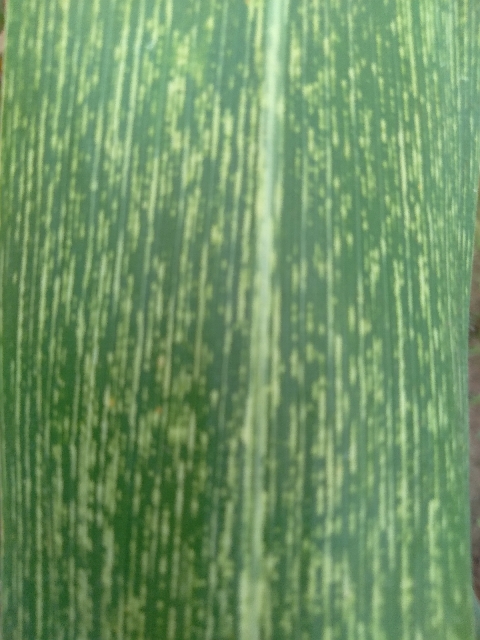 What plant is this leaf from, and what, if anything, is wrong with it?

maize, maize streak virus
